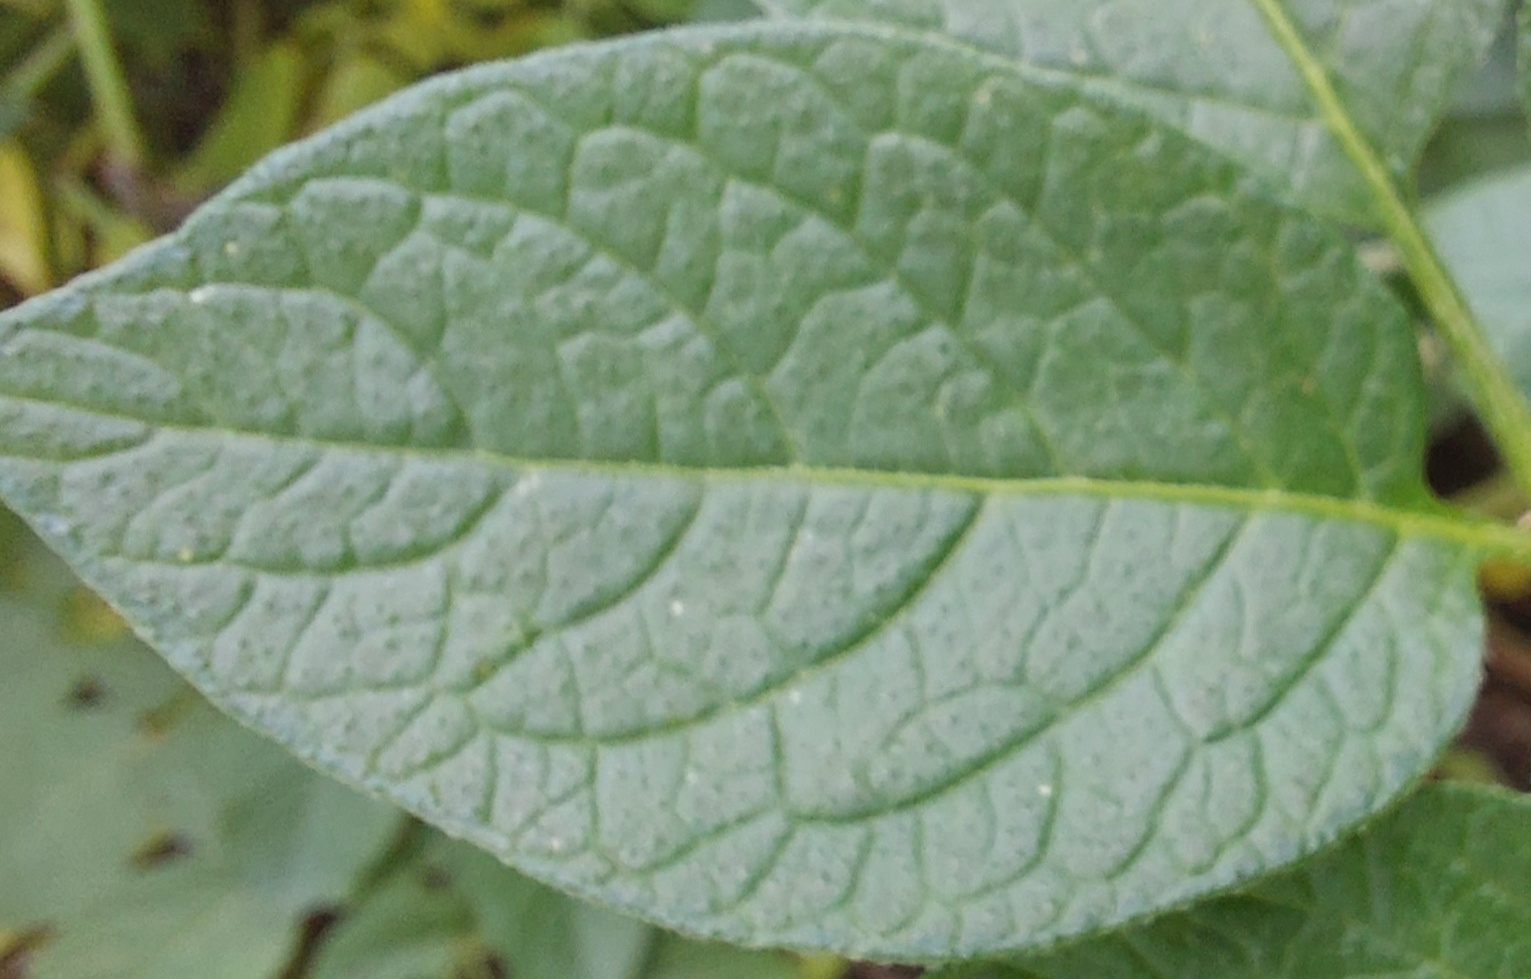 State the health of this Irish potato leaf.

healthy
